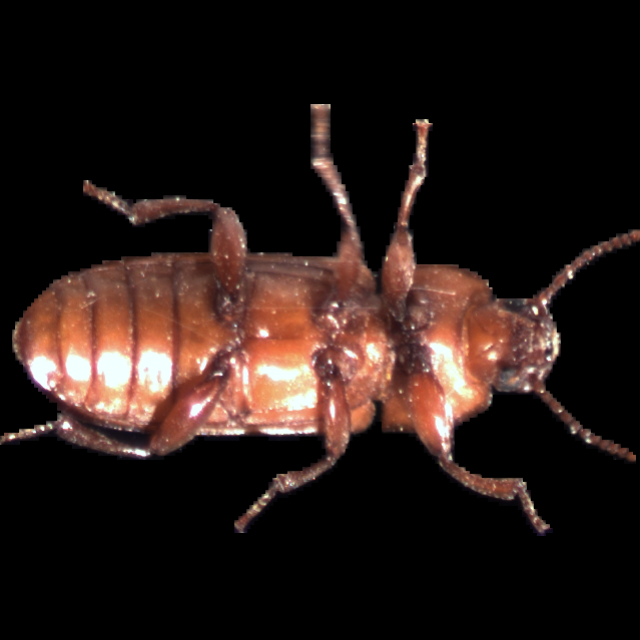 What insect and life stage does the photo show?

mealworm beetle
